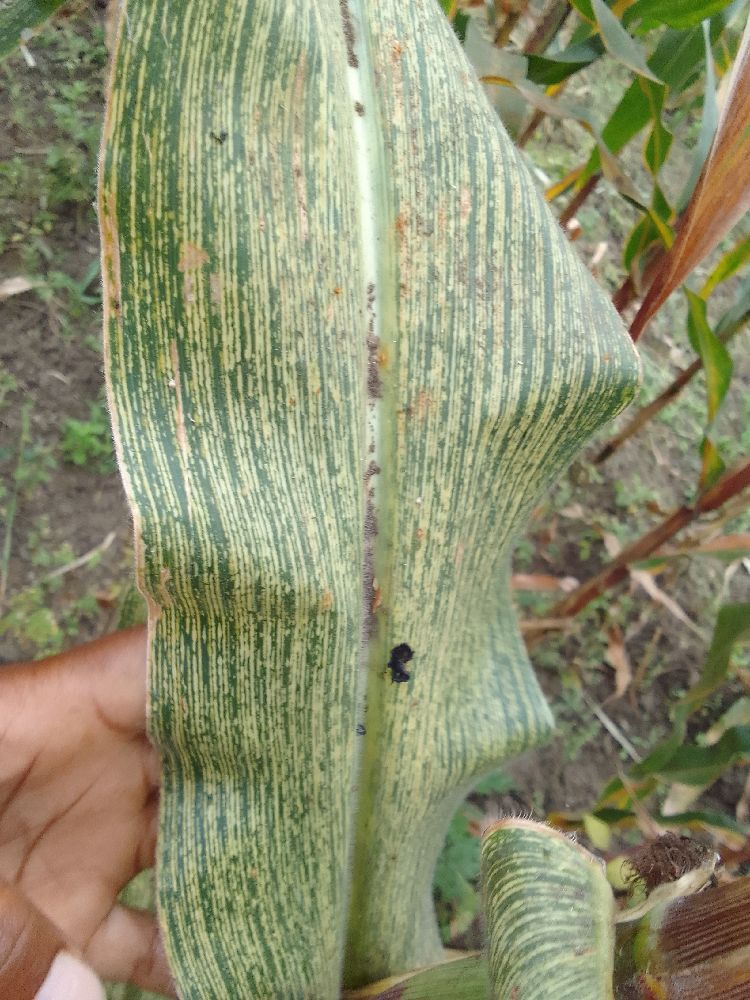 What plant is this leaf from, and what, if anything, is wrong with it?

maize, maize streak virus
